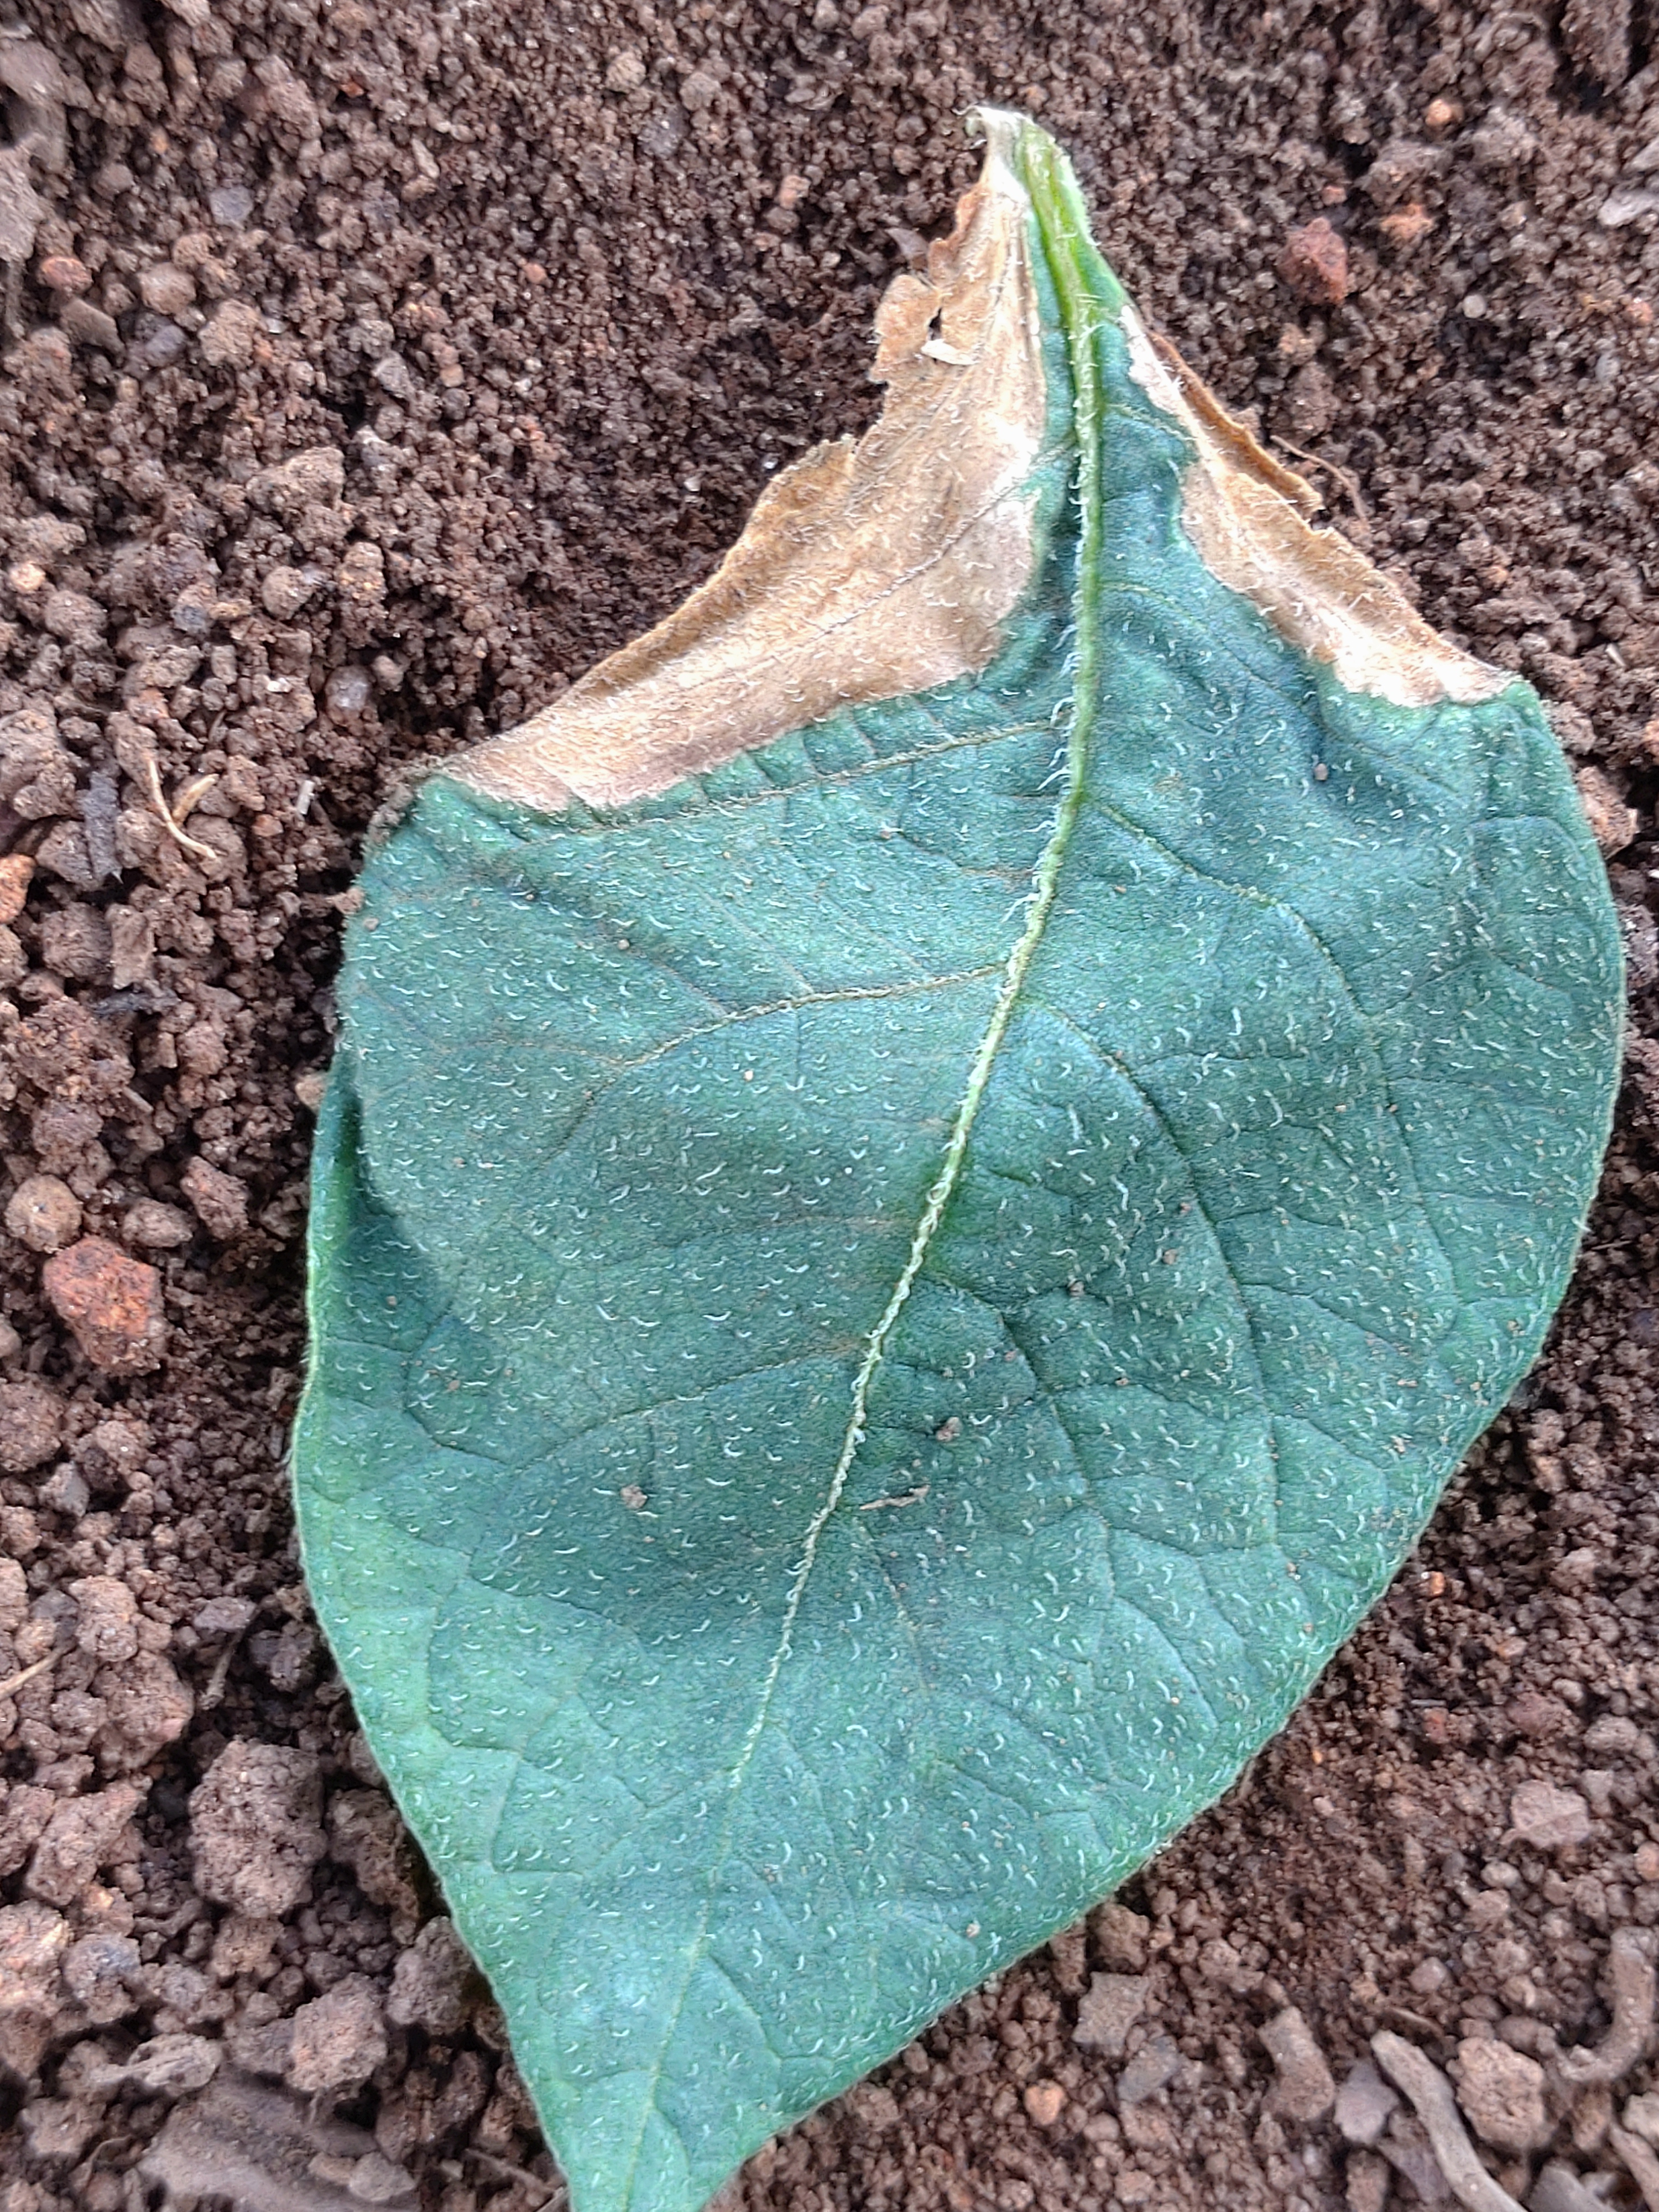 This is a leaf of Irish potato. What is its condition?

early blight
